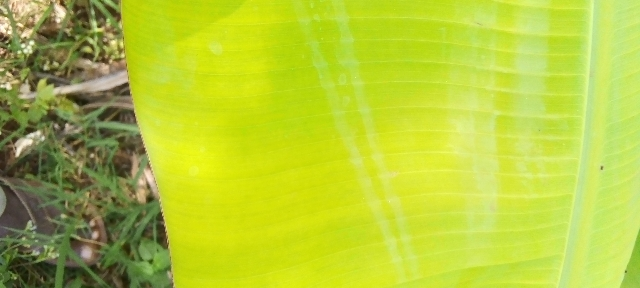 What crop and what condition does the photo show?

banana, healthy
